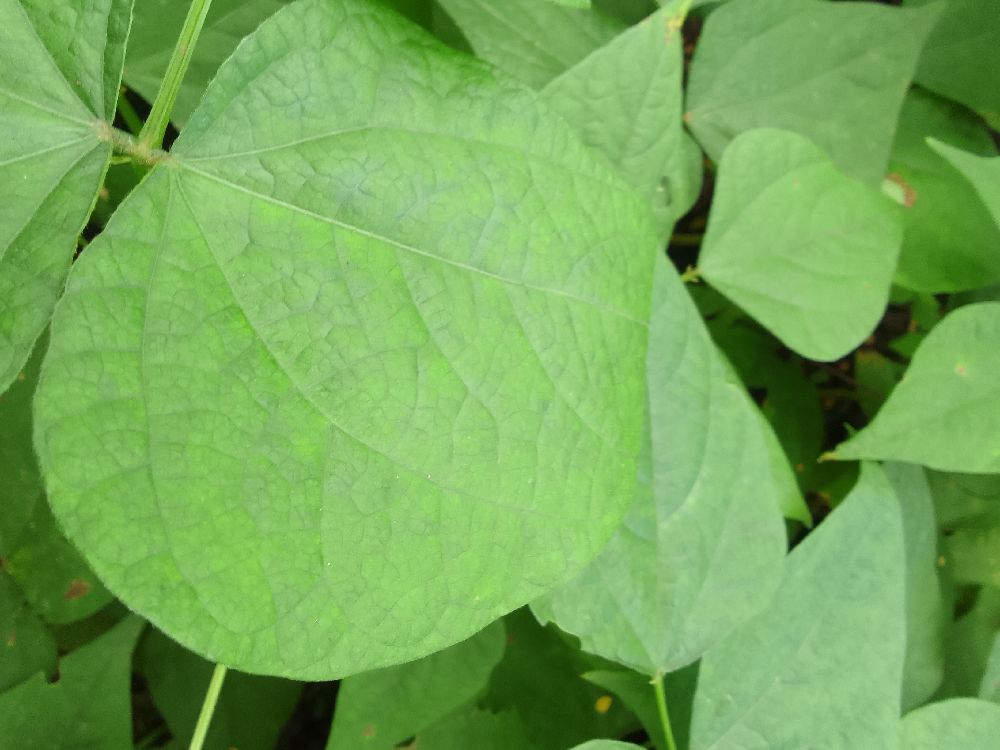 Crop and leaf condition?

common bean, healthy
